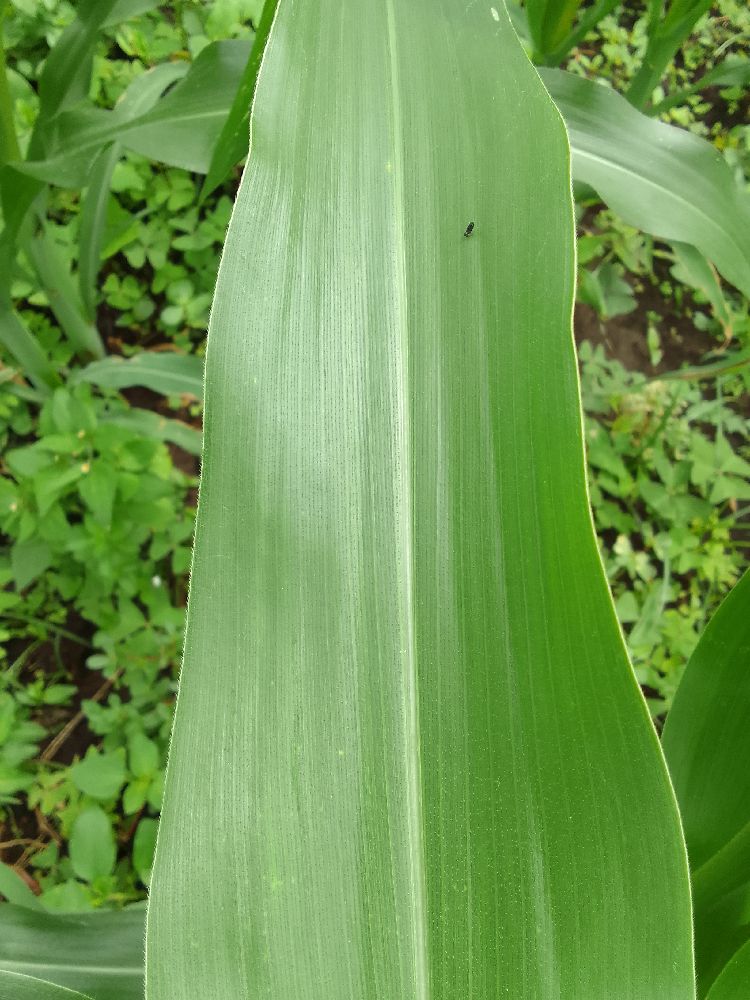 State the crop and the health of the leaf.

maize, healthy
